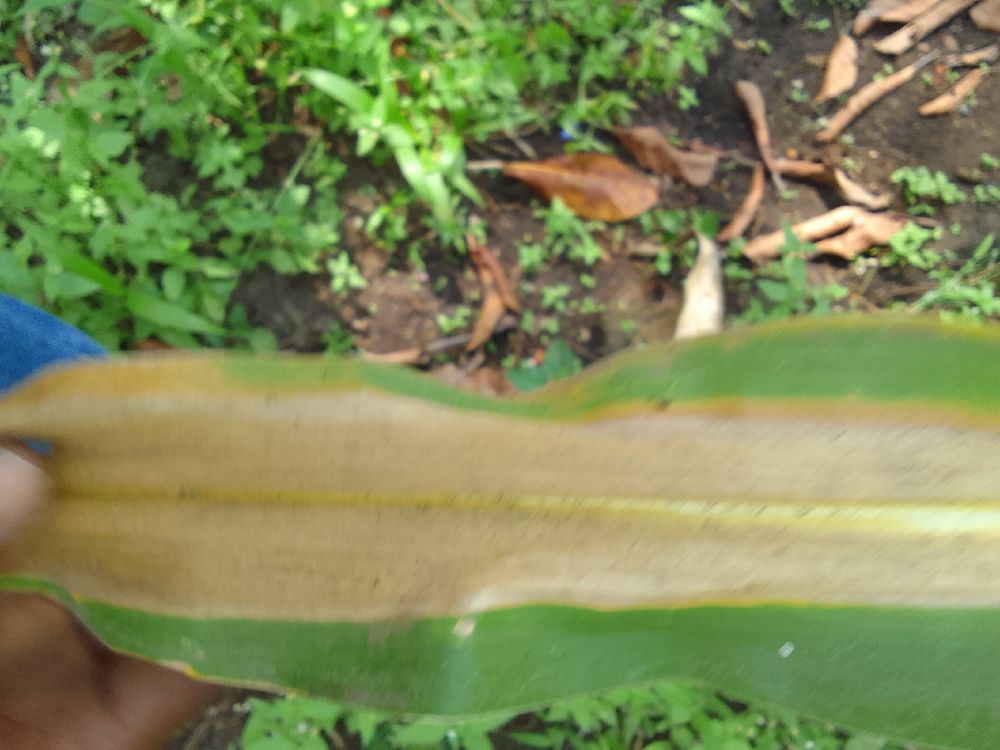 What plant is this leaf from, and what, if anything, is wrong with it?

maize, maize lethal necrosis
